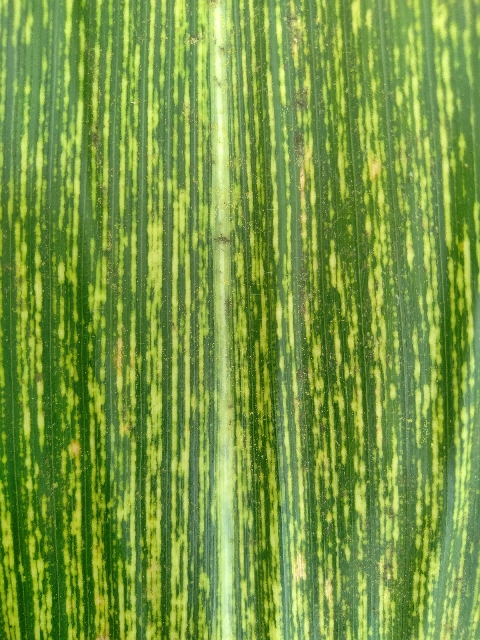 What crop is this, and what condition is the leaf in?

maize, maize streak virus
